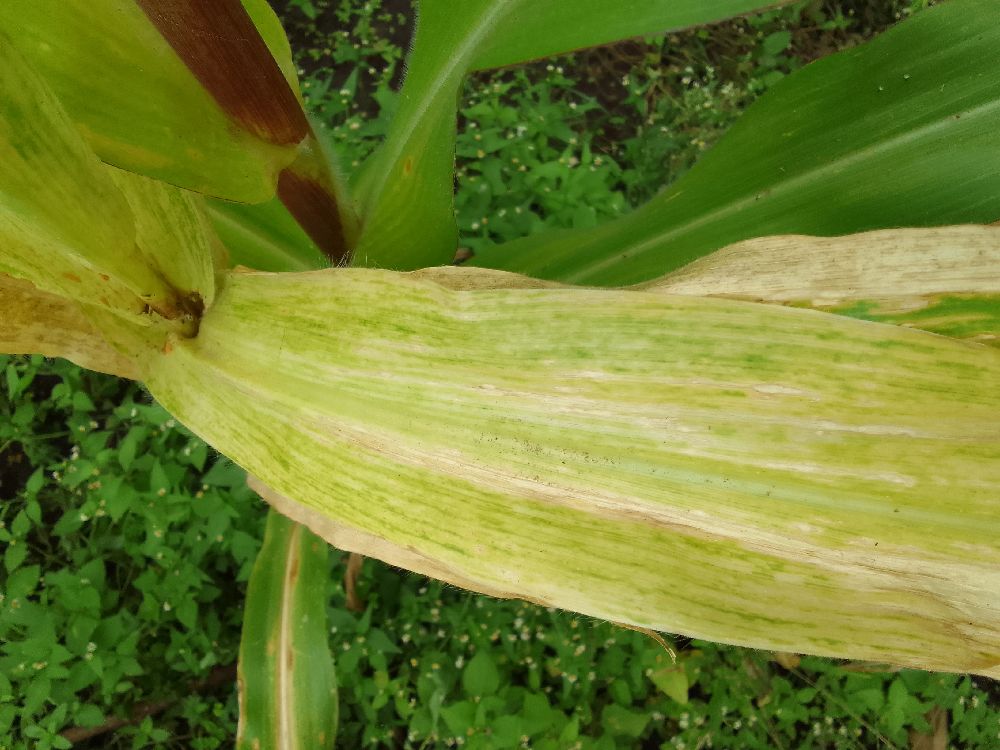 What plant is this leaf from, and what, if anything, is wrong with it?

maize, maize lethal necrosis
